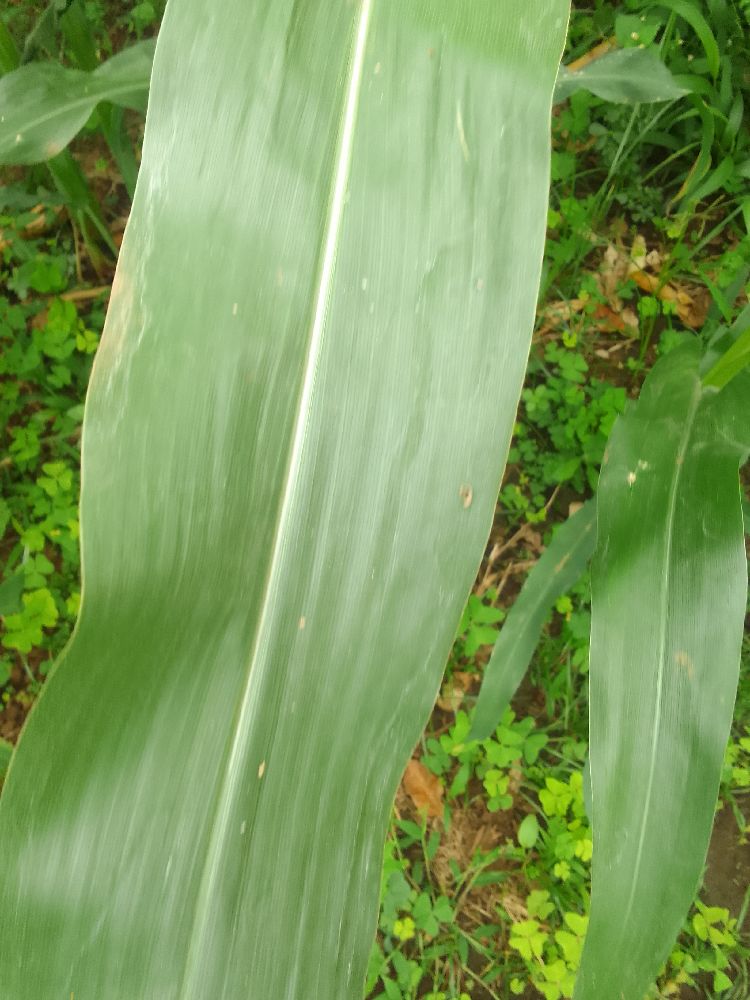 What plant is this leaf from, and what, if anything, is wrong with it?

maize, healthy
